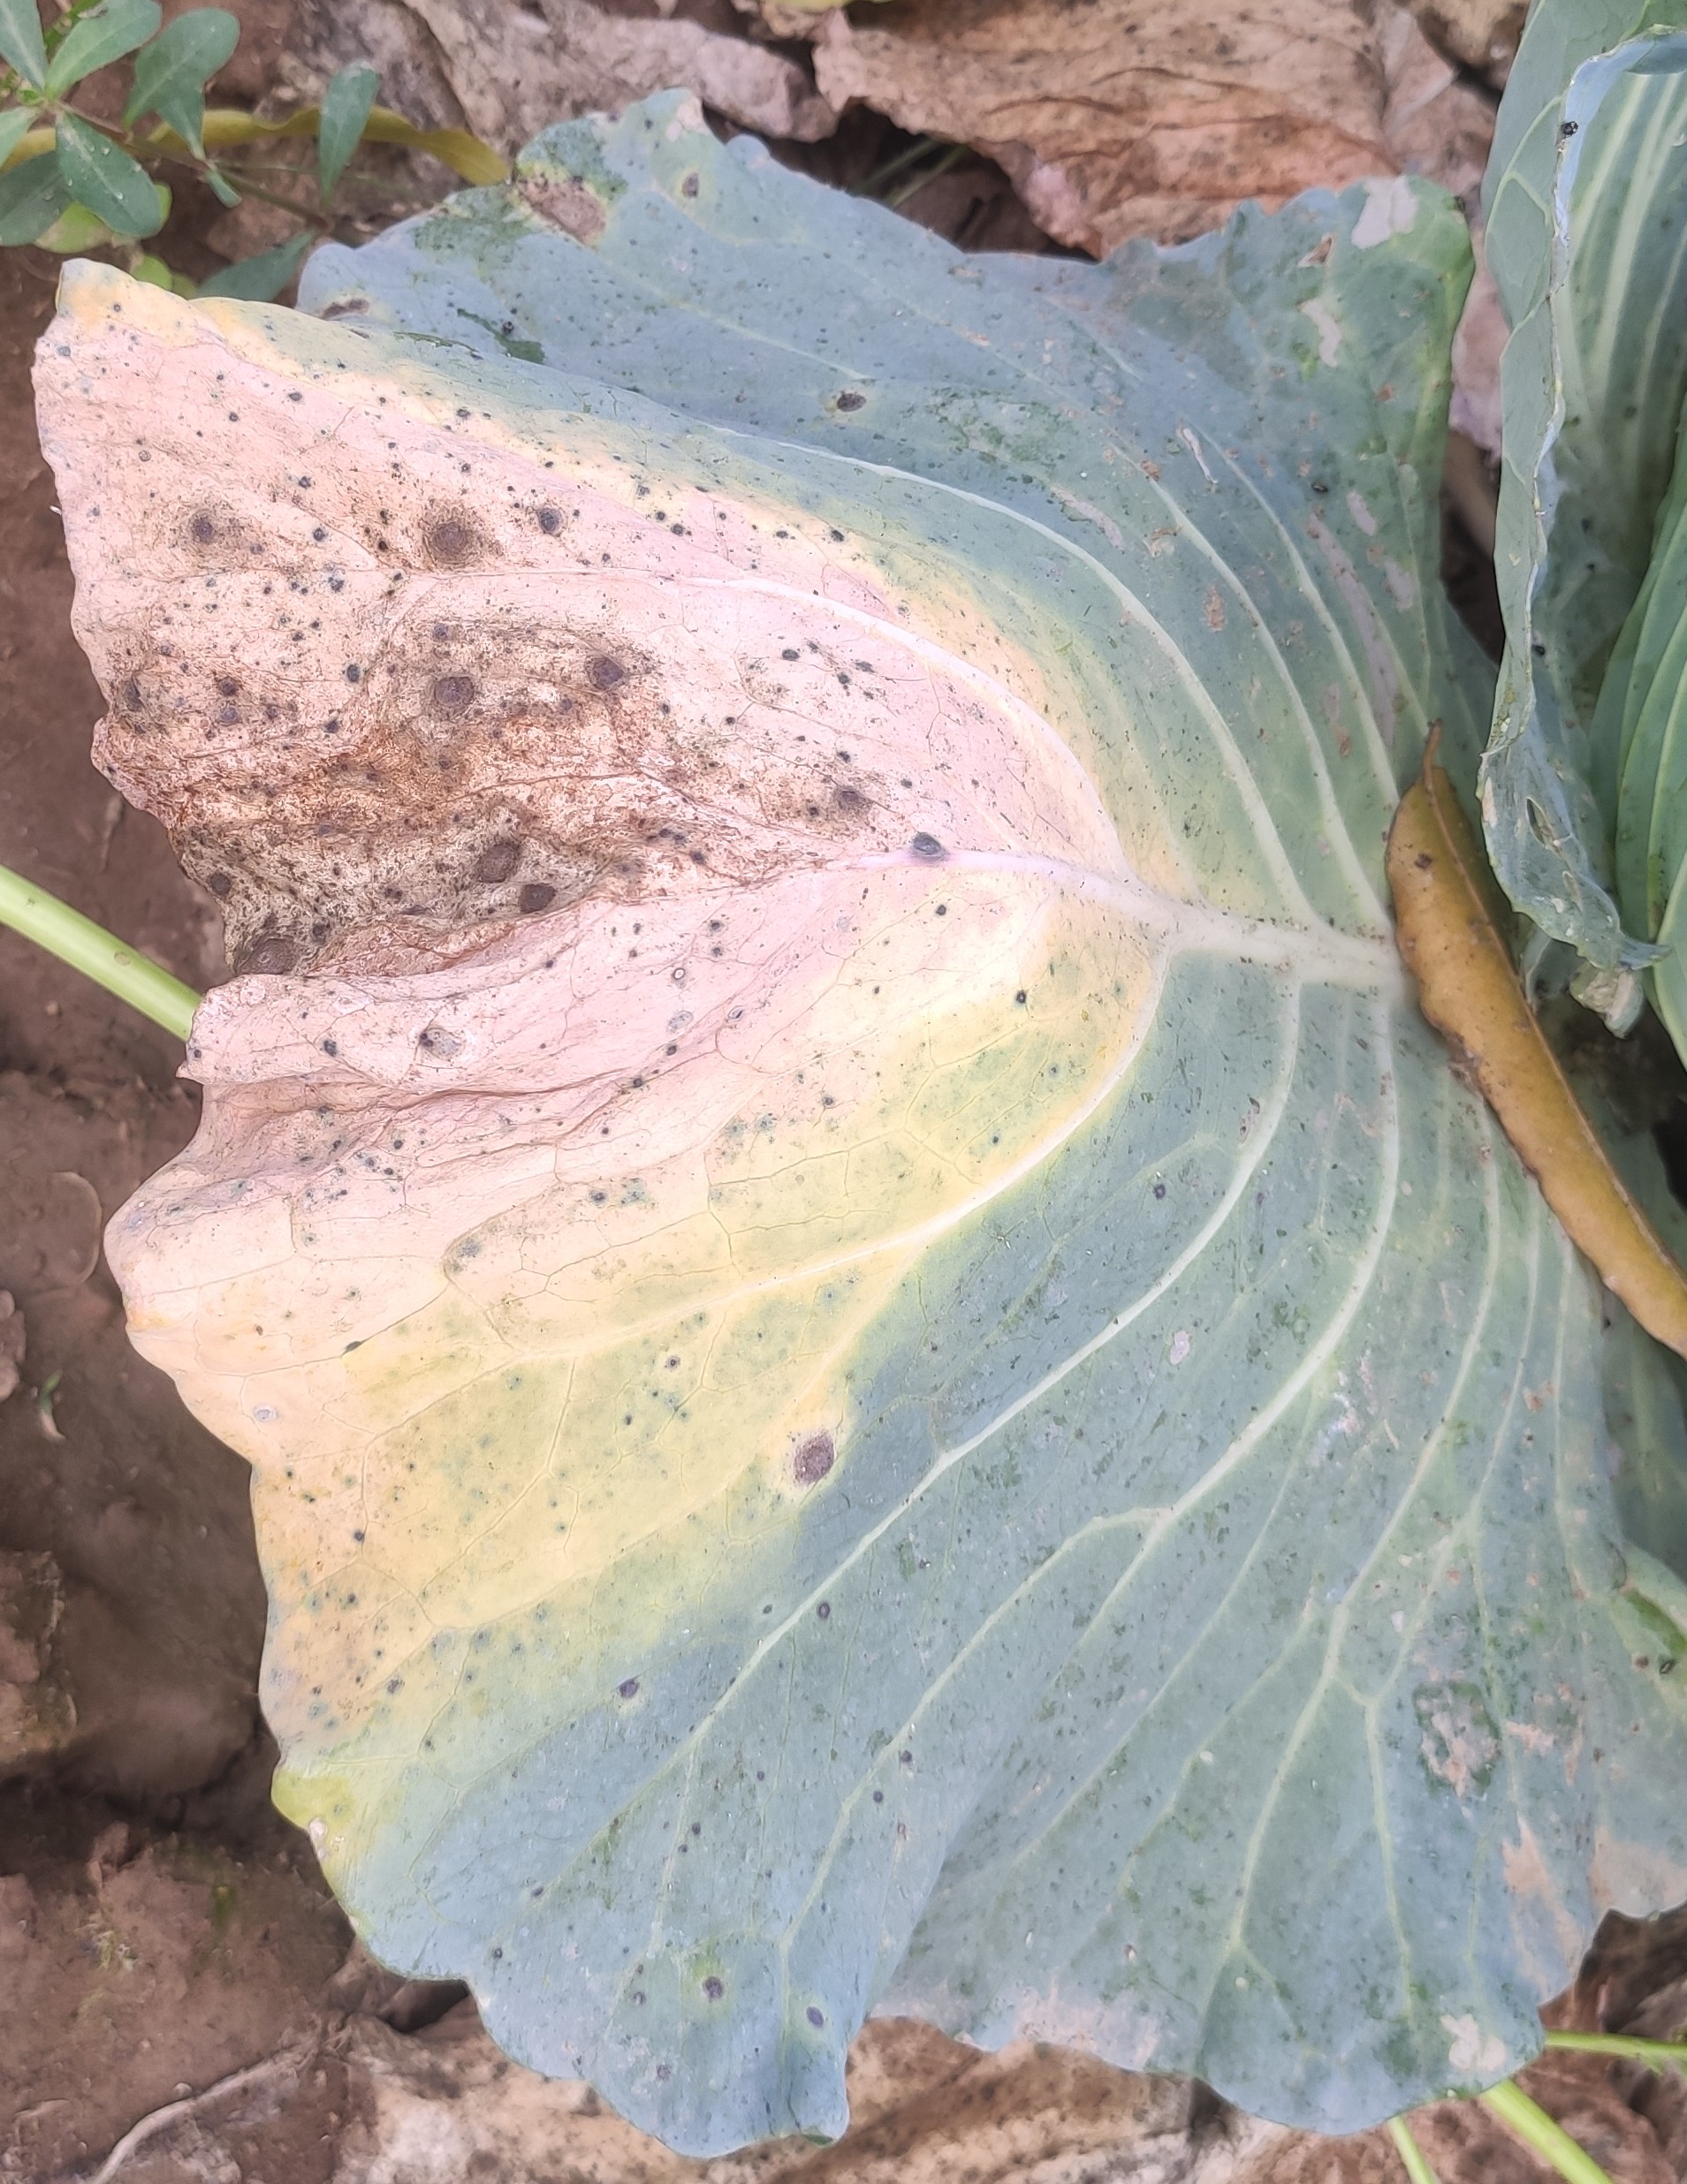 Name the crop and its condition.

cabbage, alternaria
